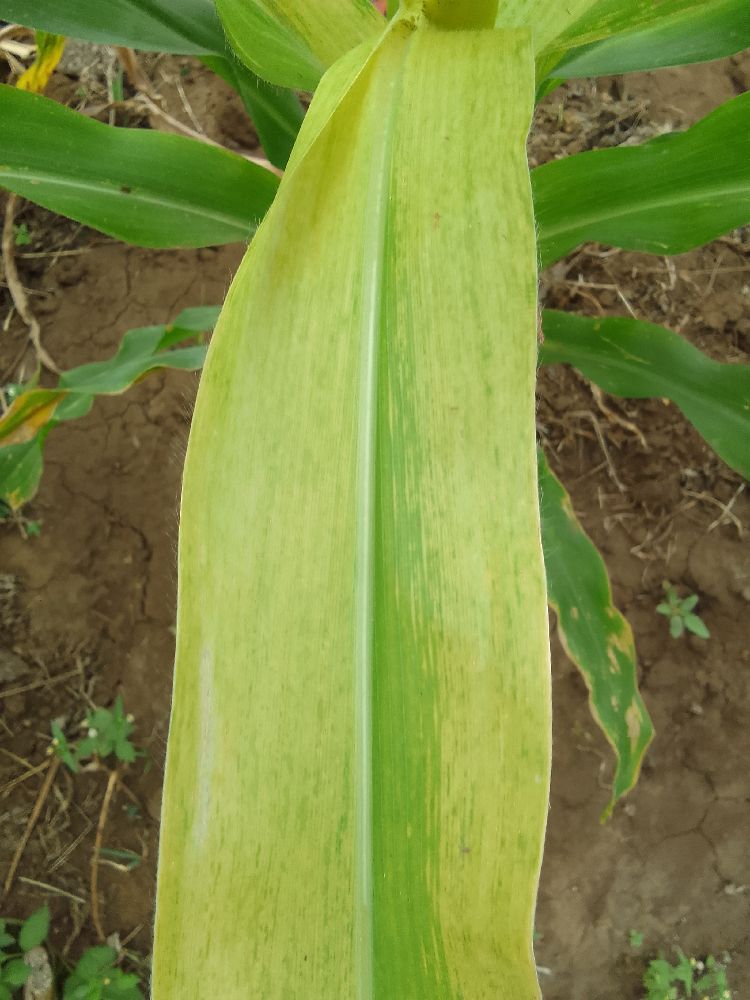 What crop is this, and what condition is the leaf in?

maize, maize lethal necrosis
